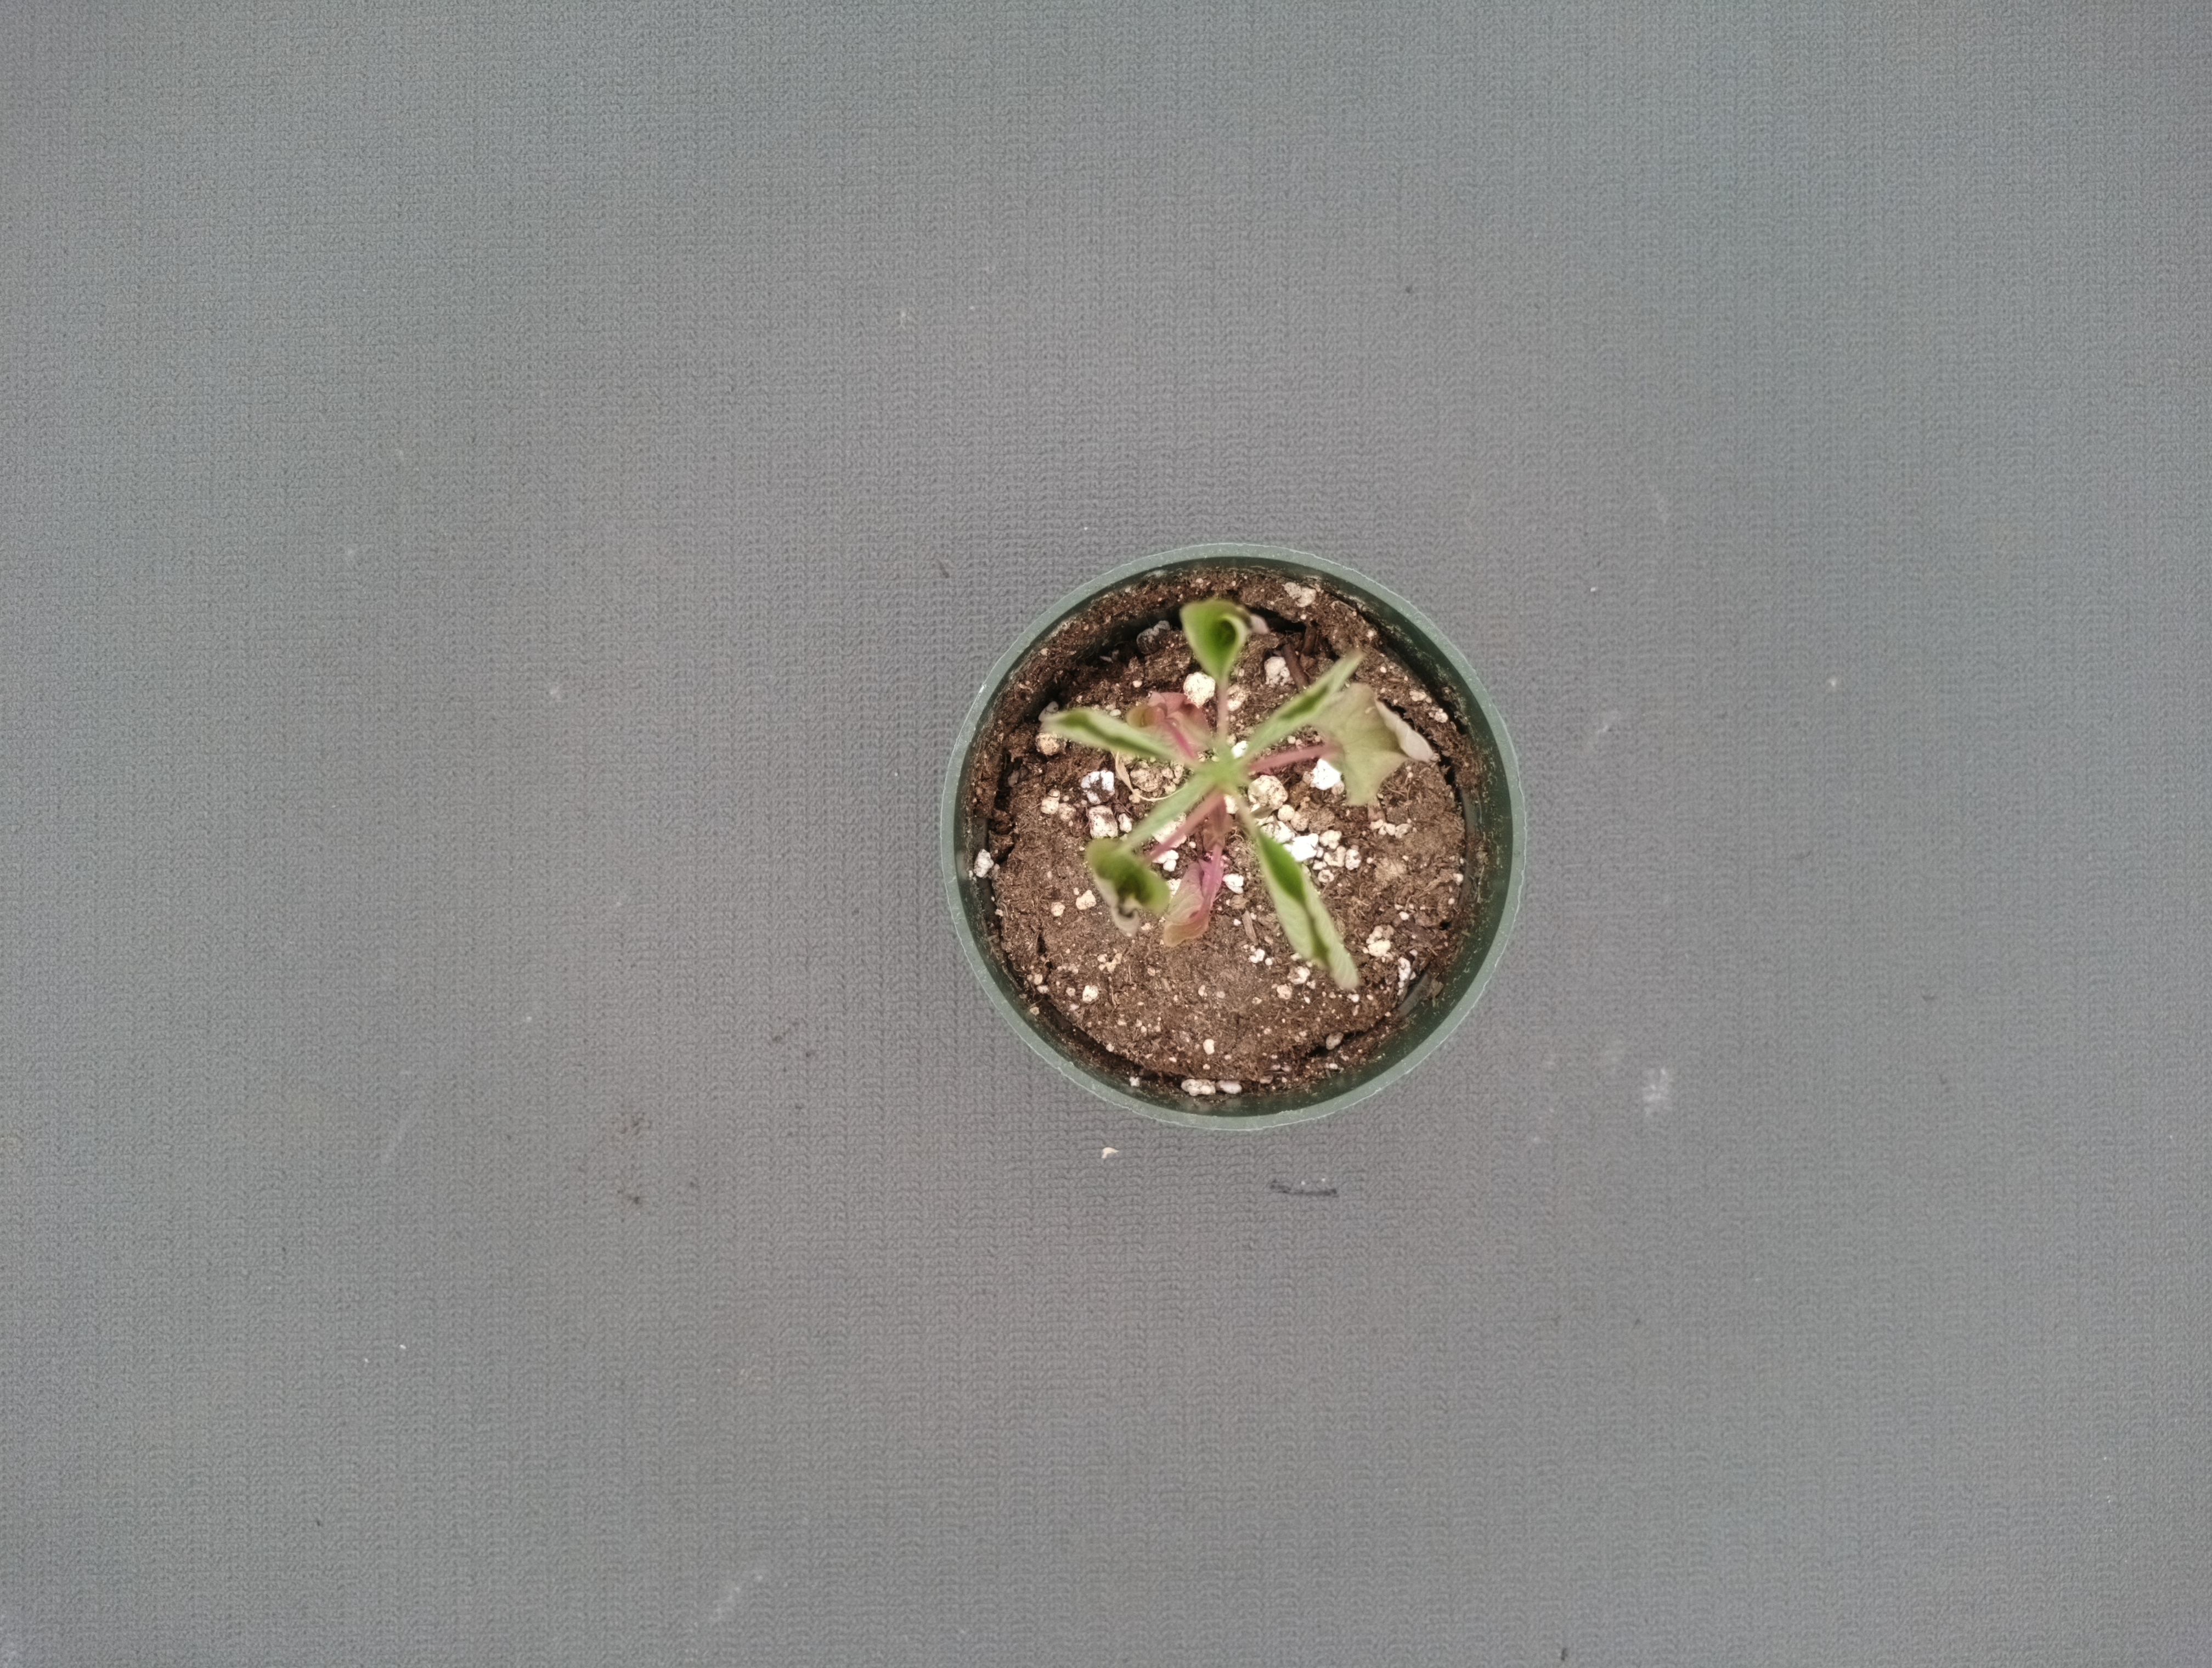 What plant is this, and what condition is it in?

waterhemp, healthy untreated
